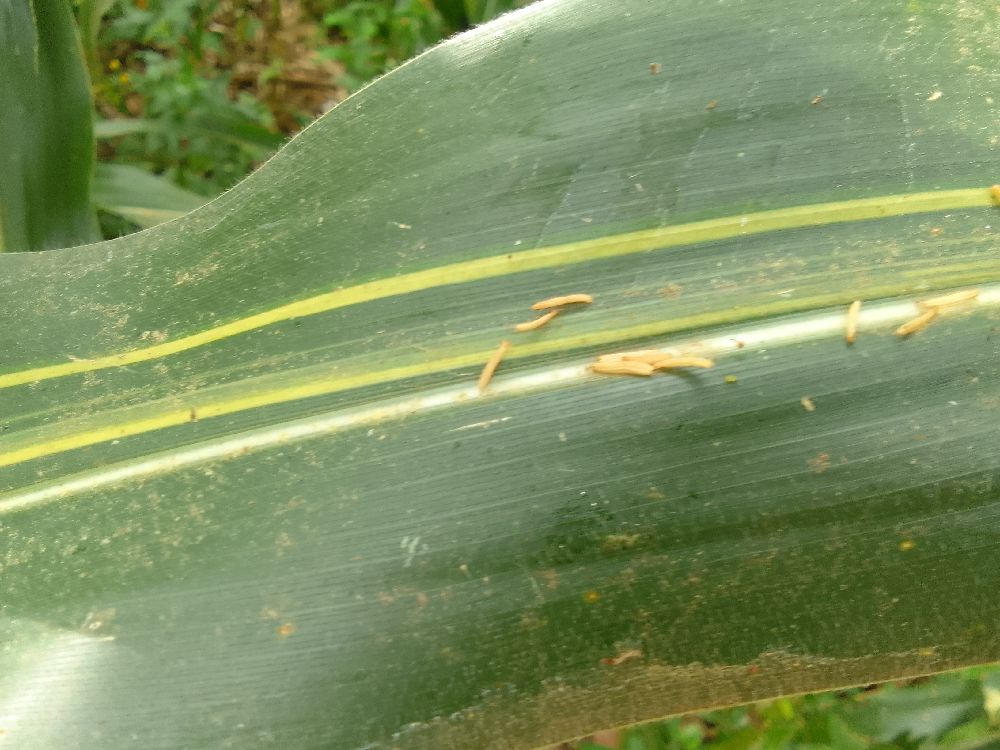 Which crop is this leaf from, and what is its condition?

maize, maize lethal necrosis
